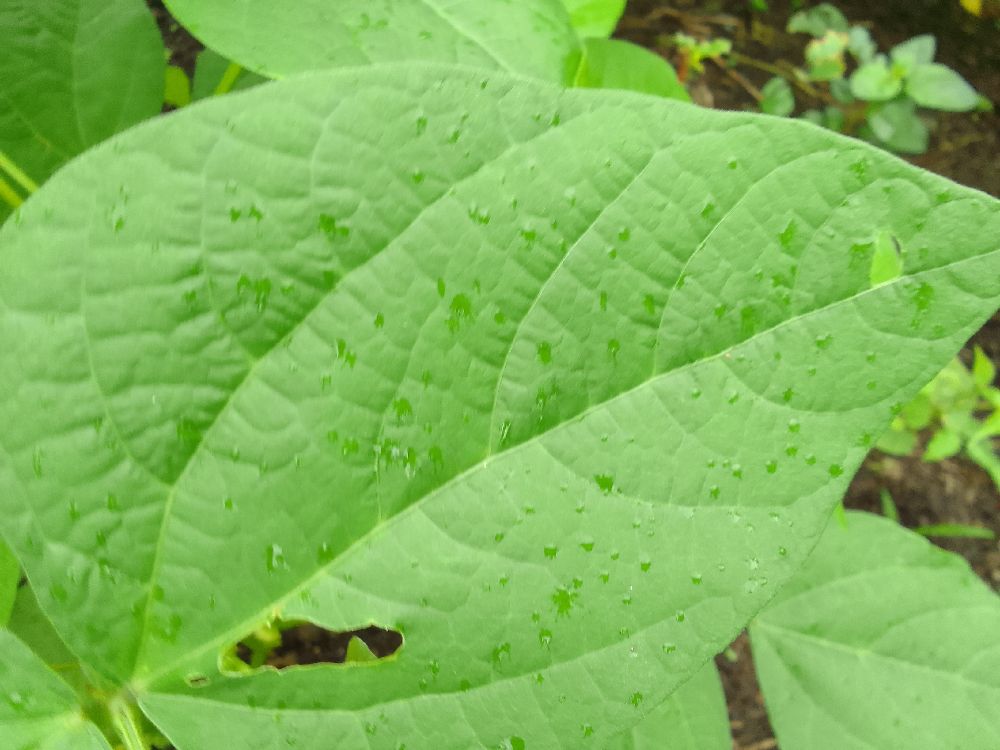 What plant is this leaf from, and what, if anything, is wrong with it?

common bean, healthy
